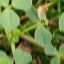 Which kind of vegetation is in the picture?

unstructured weed
